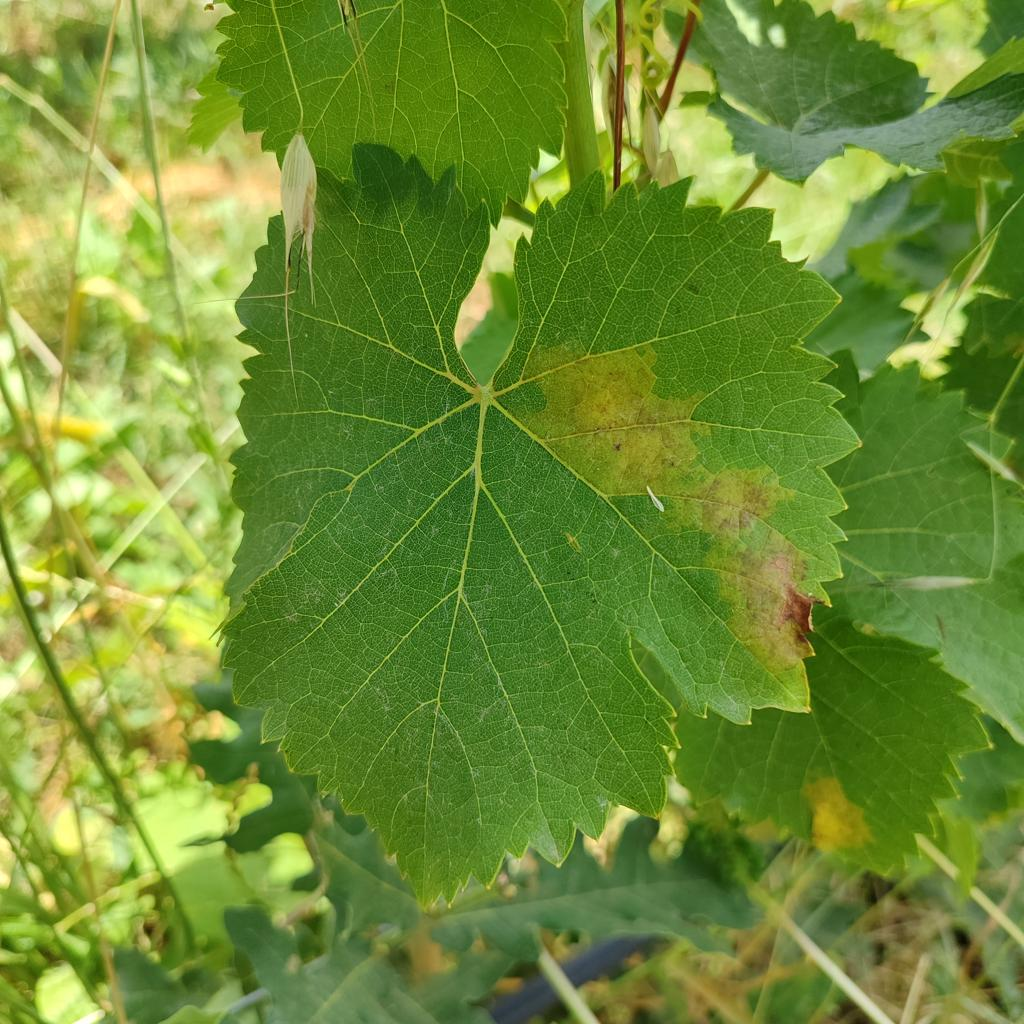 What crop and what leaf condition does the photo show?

grapevine, downy mildew
